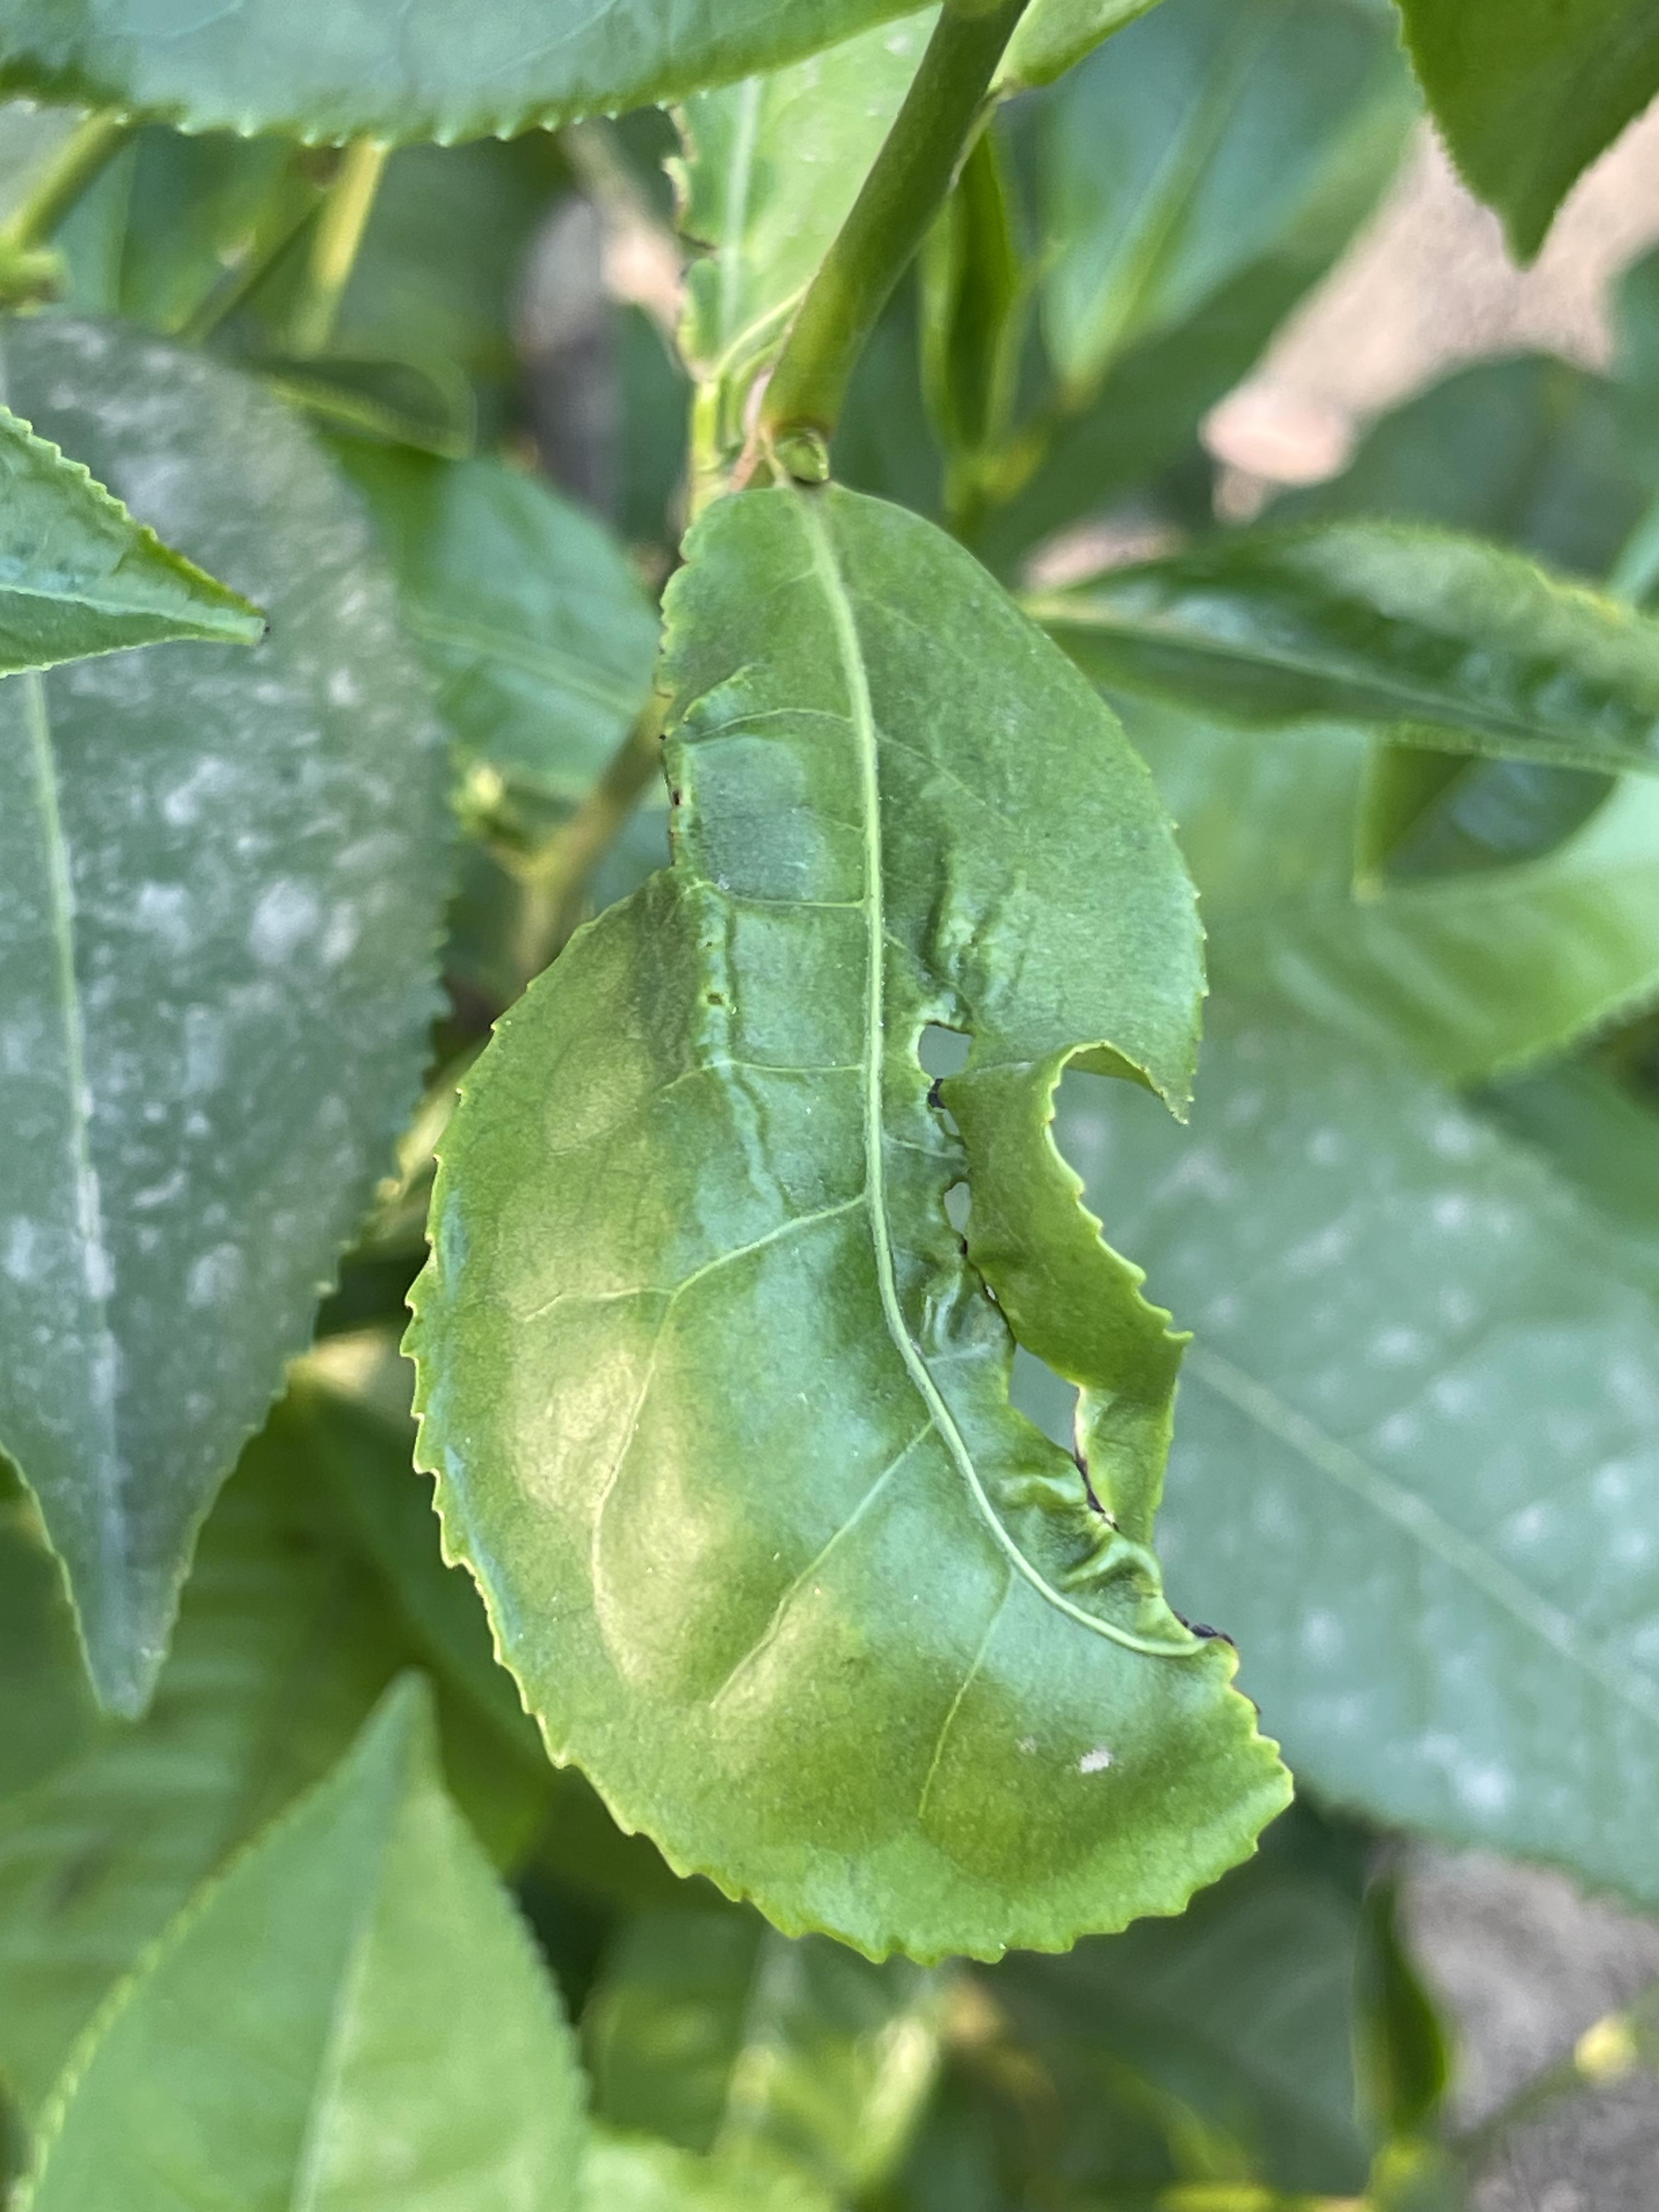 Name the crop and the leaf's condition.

tea, helopeltis
